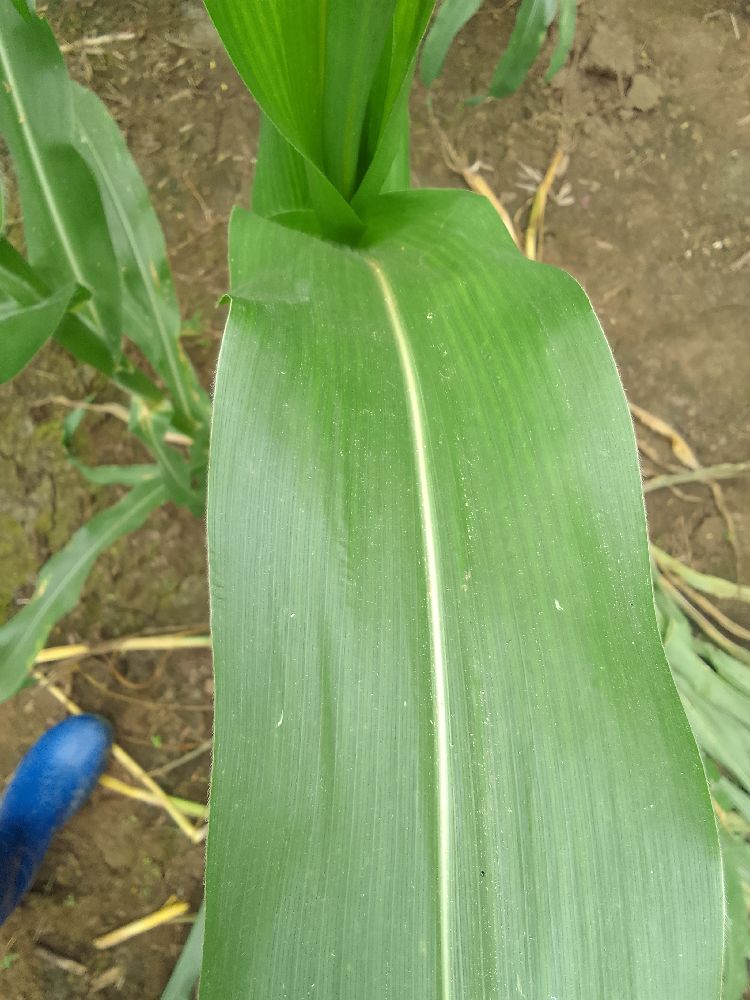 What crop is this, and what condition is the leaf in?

maize, healthy
